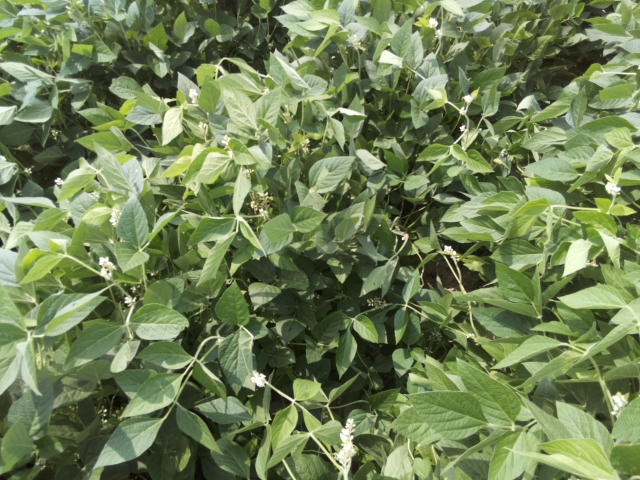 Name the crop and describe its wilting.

soybean, leaves with no wilting
